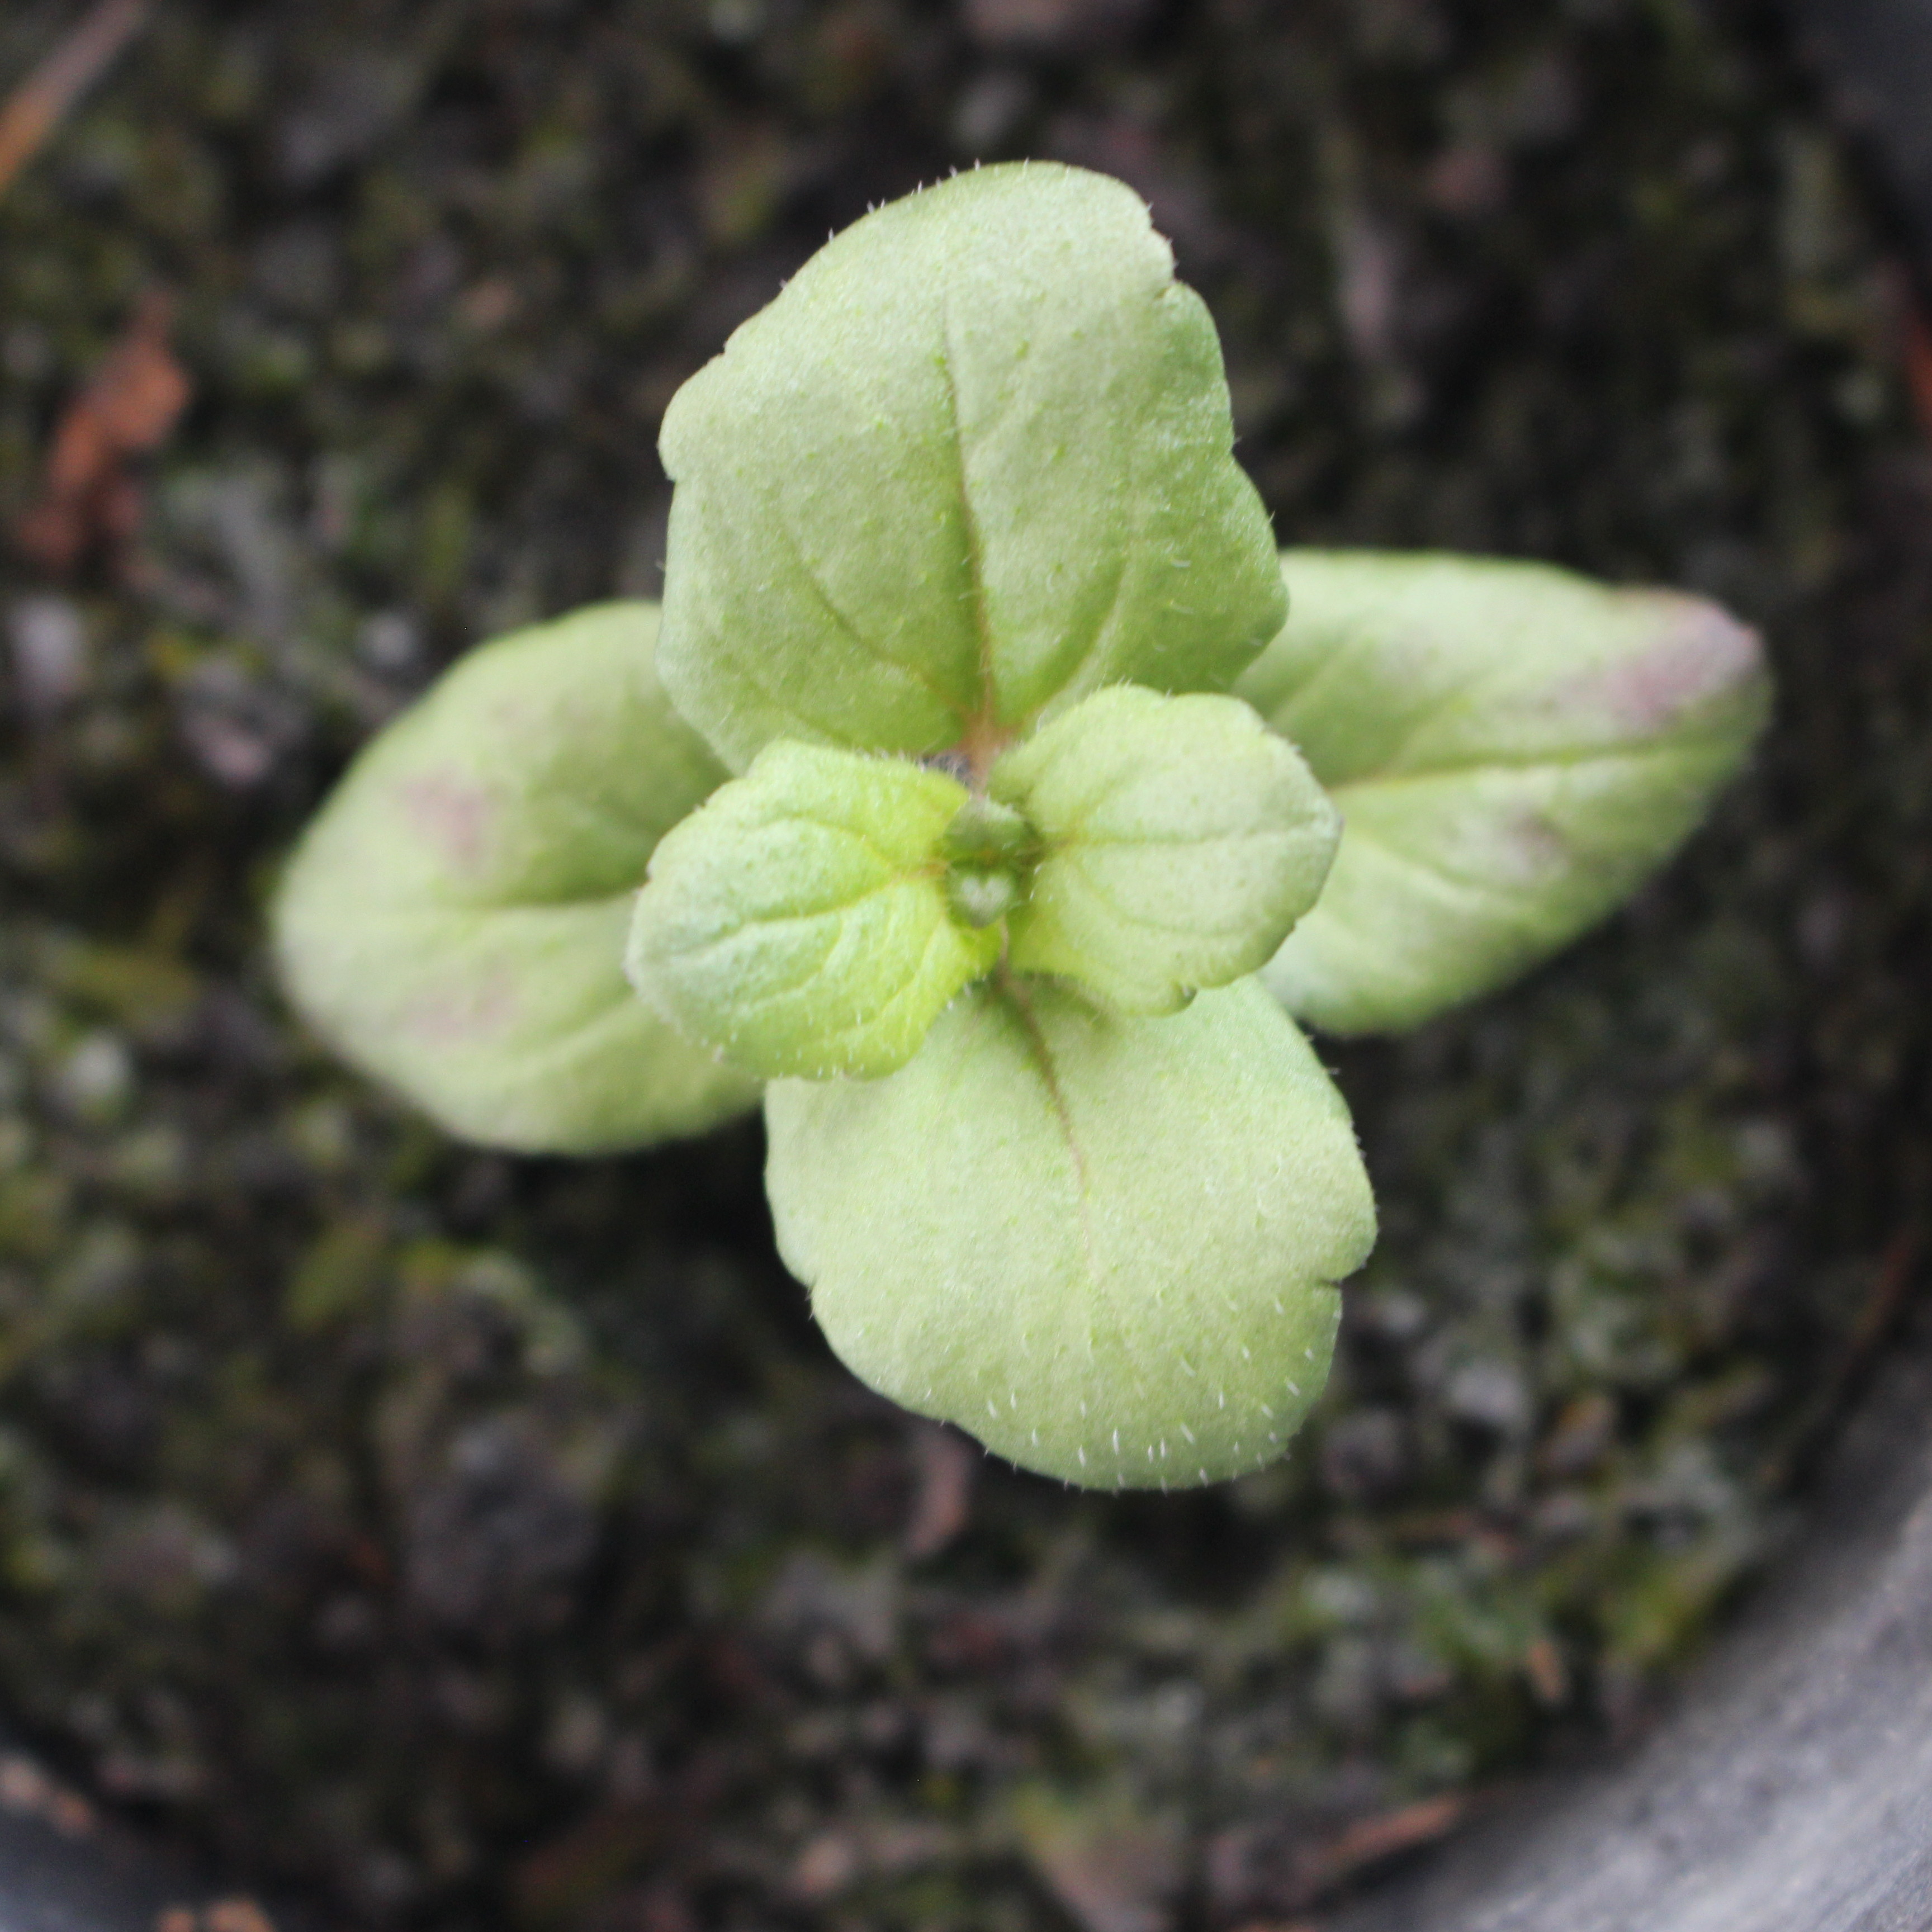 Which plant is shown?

Veronica persica
